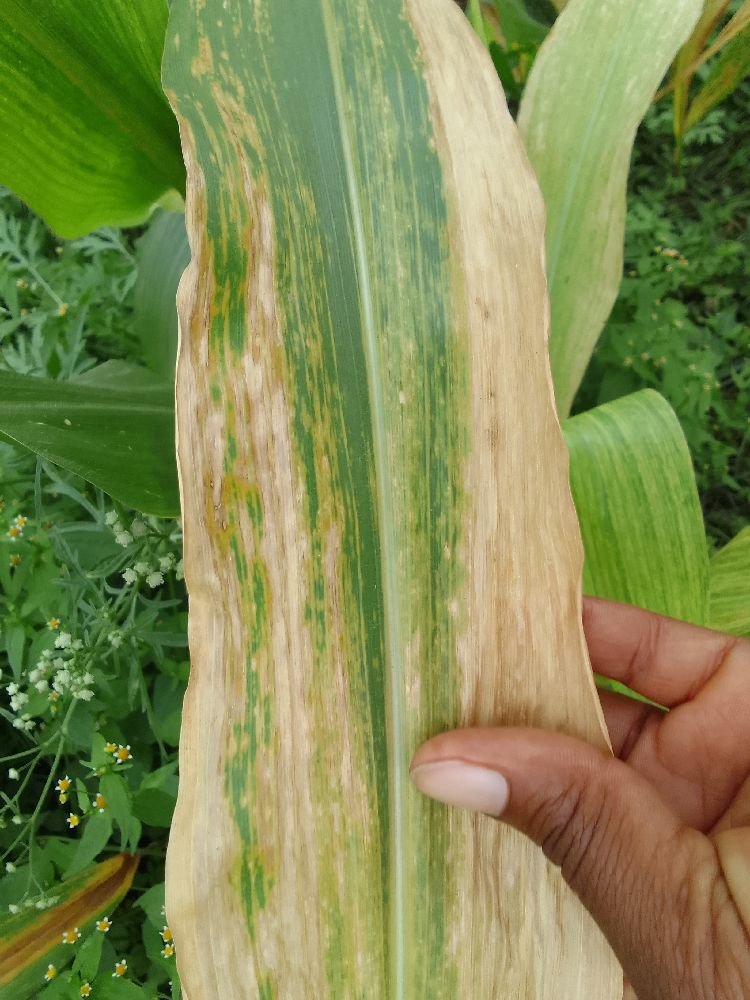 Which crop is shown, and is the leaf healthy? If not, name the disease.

maize, maize lethal necrosis
